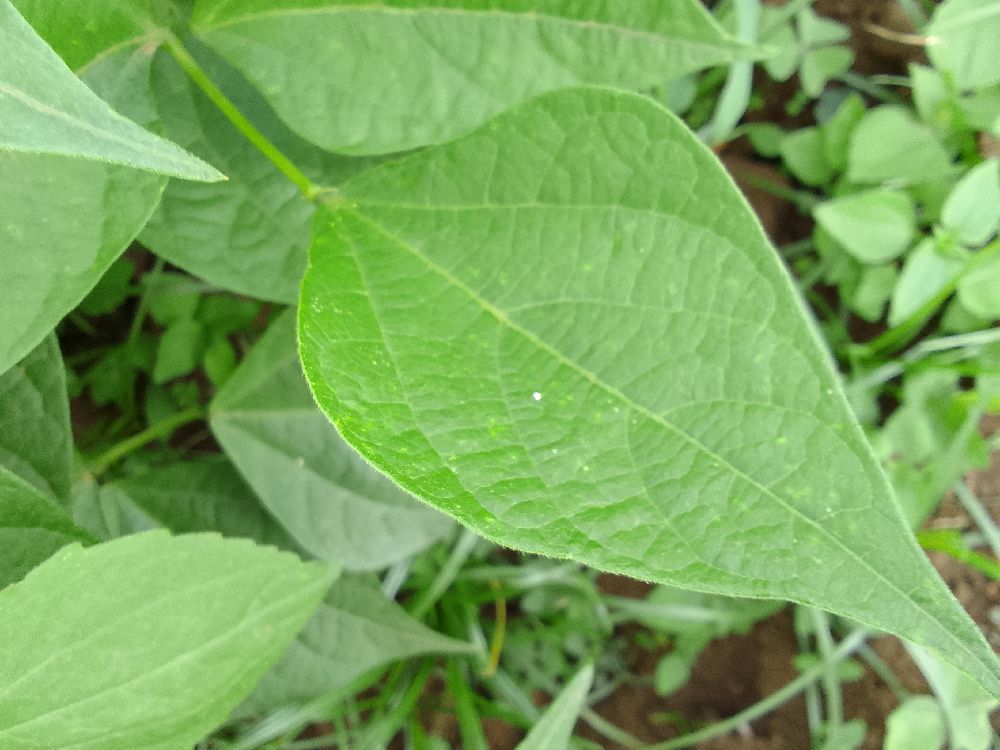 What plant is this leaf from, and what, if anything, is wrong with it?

common bean, healthy
